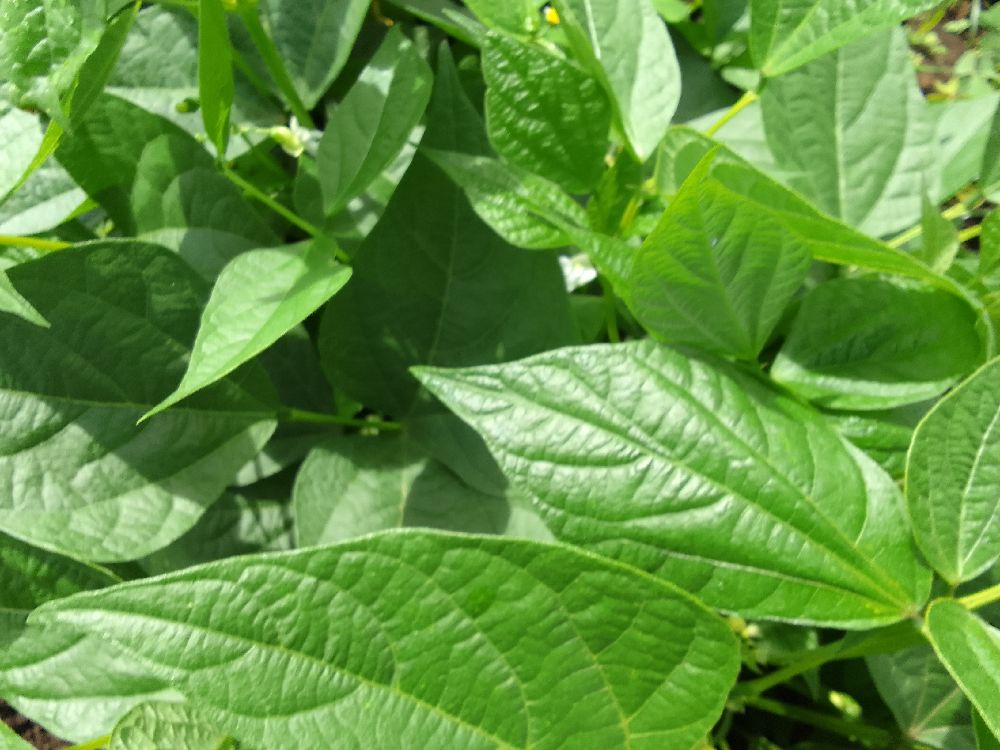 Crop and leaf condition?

common bean, healthy
